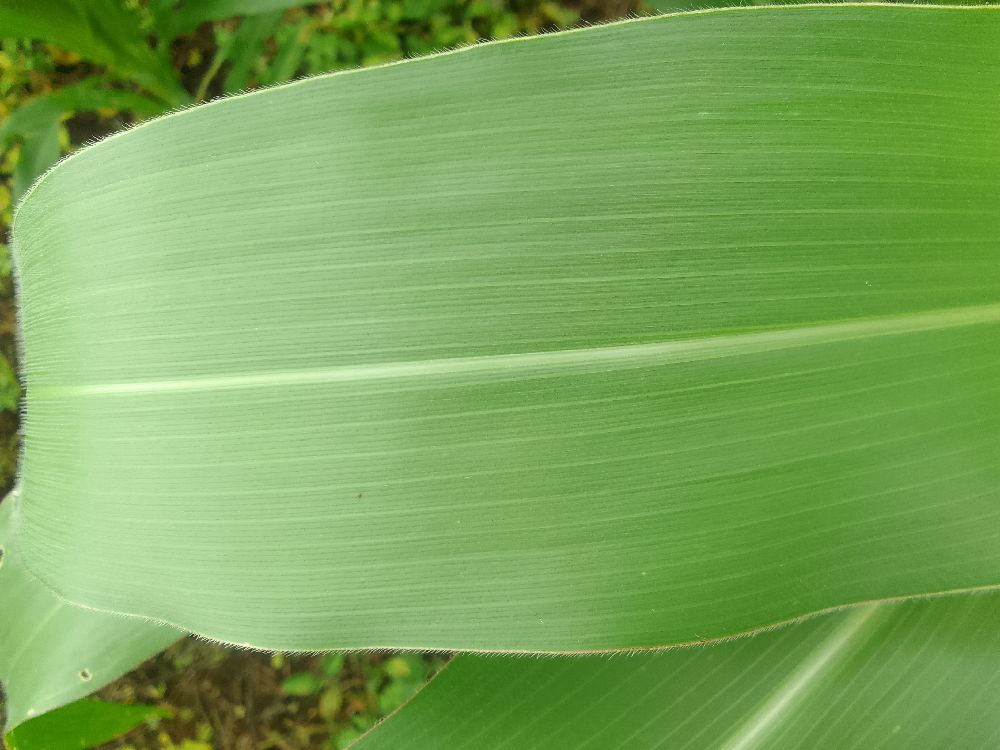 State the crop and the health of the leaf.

maize, healthy
